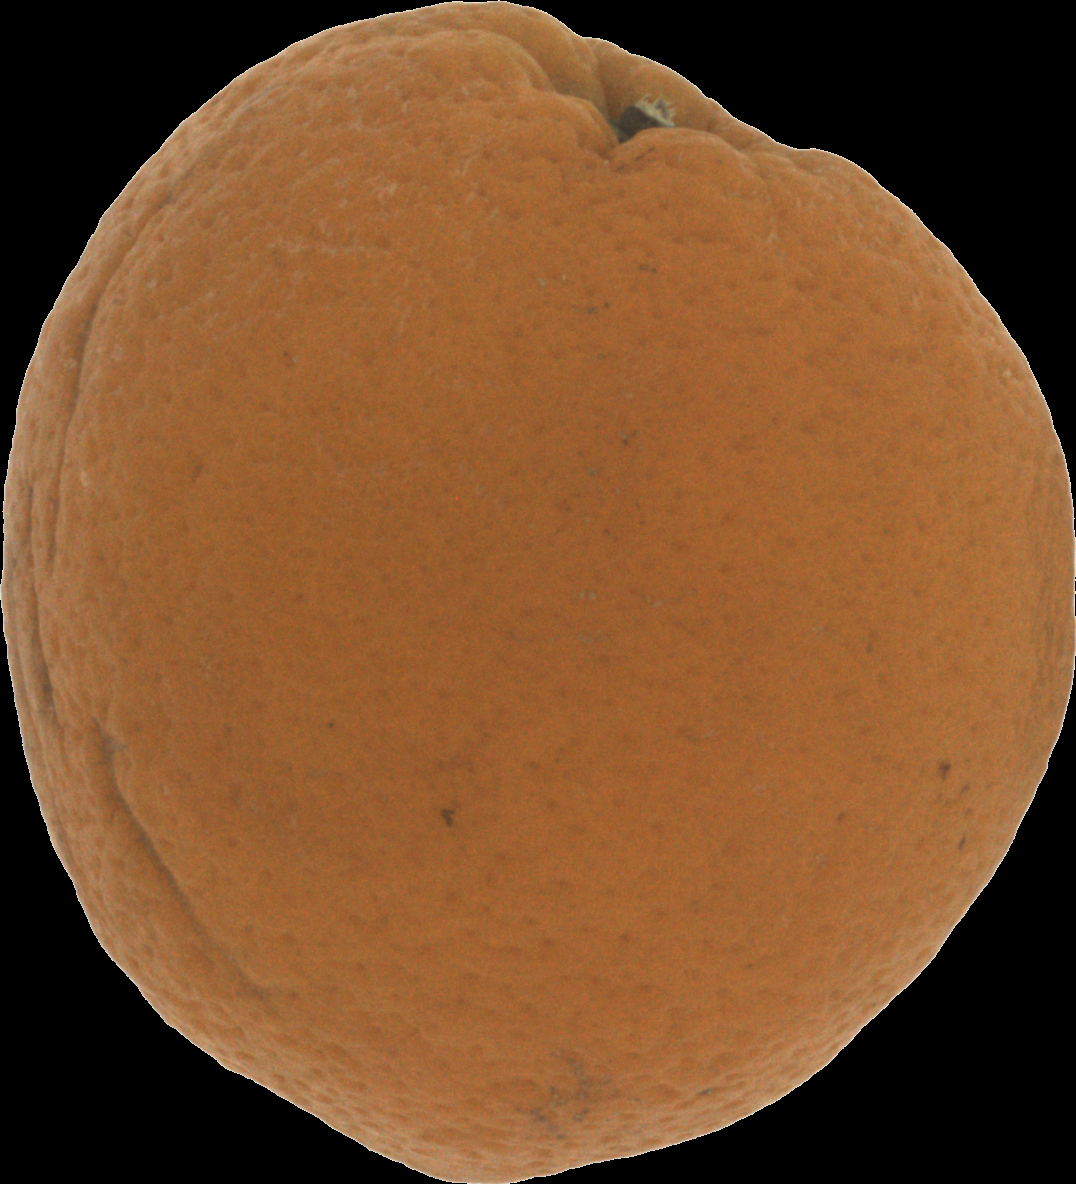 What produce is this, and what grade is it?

orange, bad
